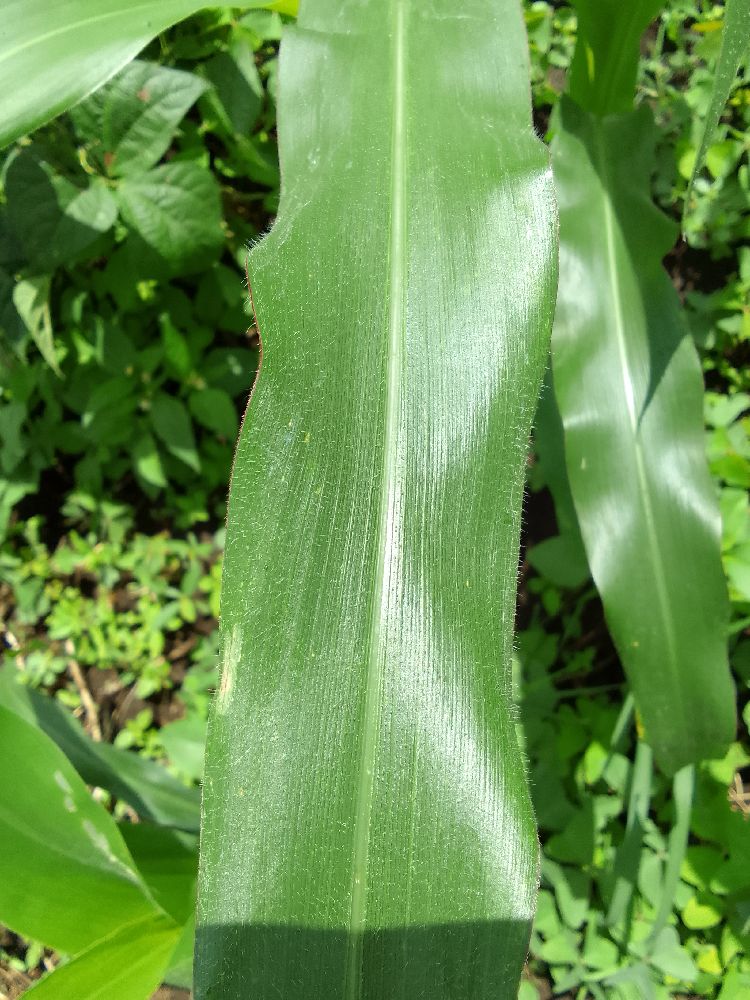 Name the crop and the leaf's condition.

maize, healthy
